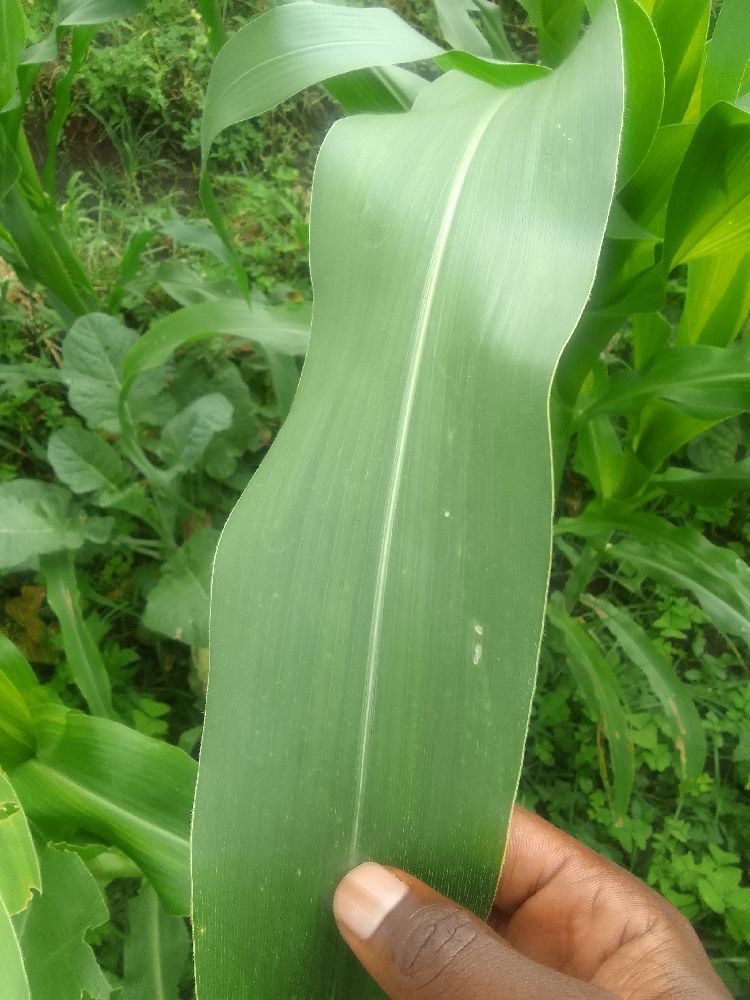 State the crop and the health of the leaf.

maize, healthy
